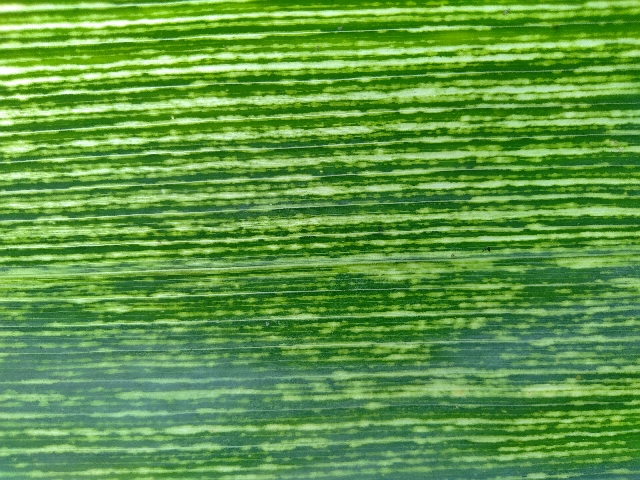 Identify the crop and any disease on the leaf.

maize, maize streak virus
